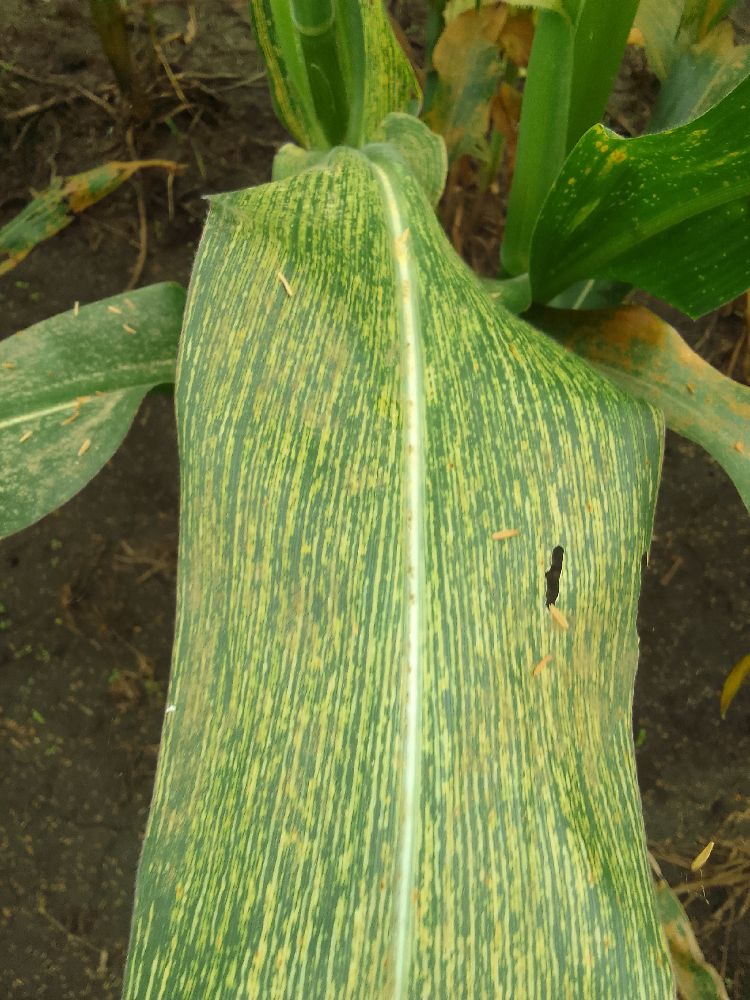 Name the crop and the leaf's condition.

maize, maize streak virus
